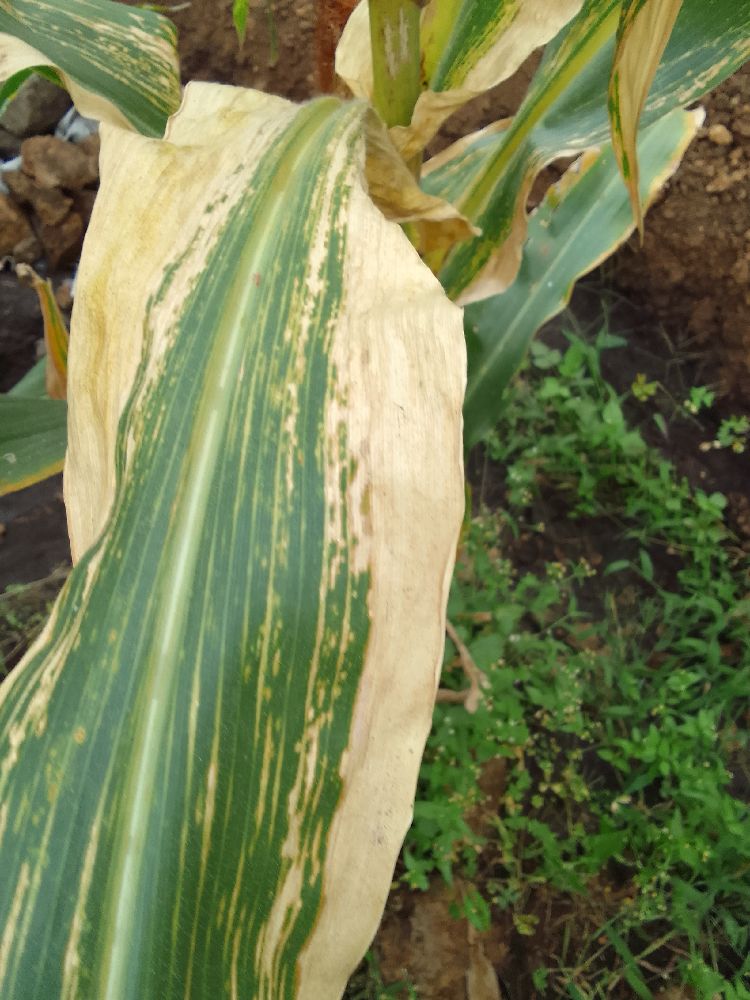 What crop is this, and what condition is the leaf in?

maize, maize lethal necrosis
